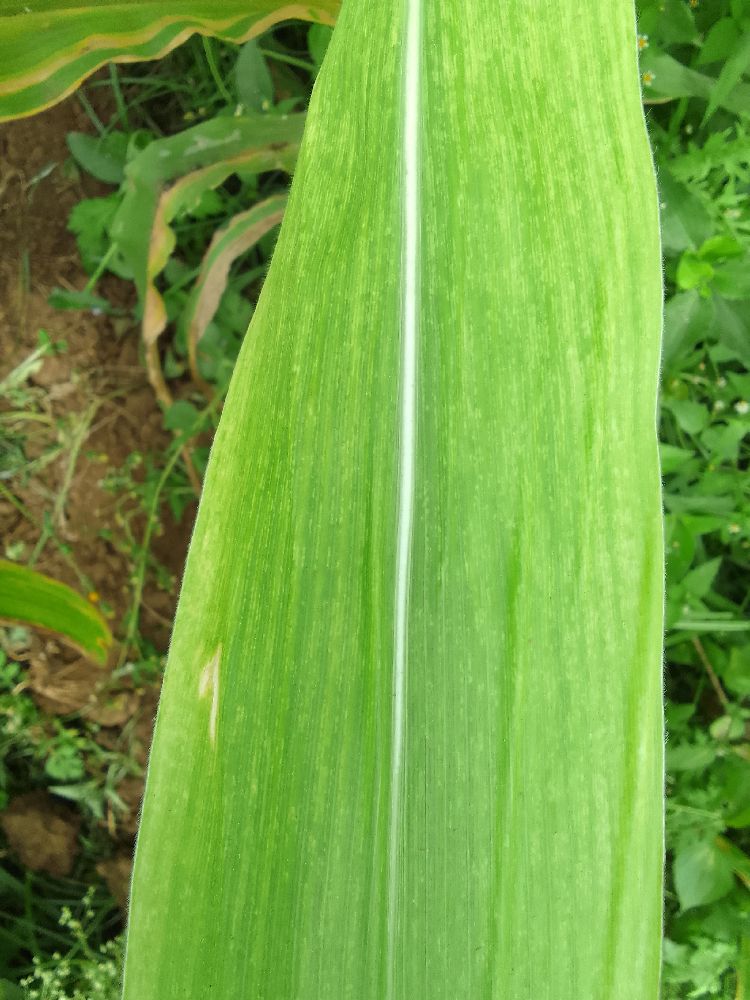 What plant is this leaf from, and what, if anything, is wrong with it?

maize, maize lethal necrosis
